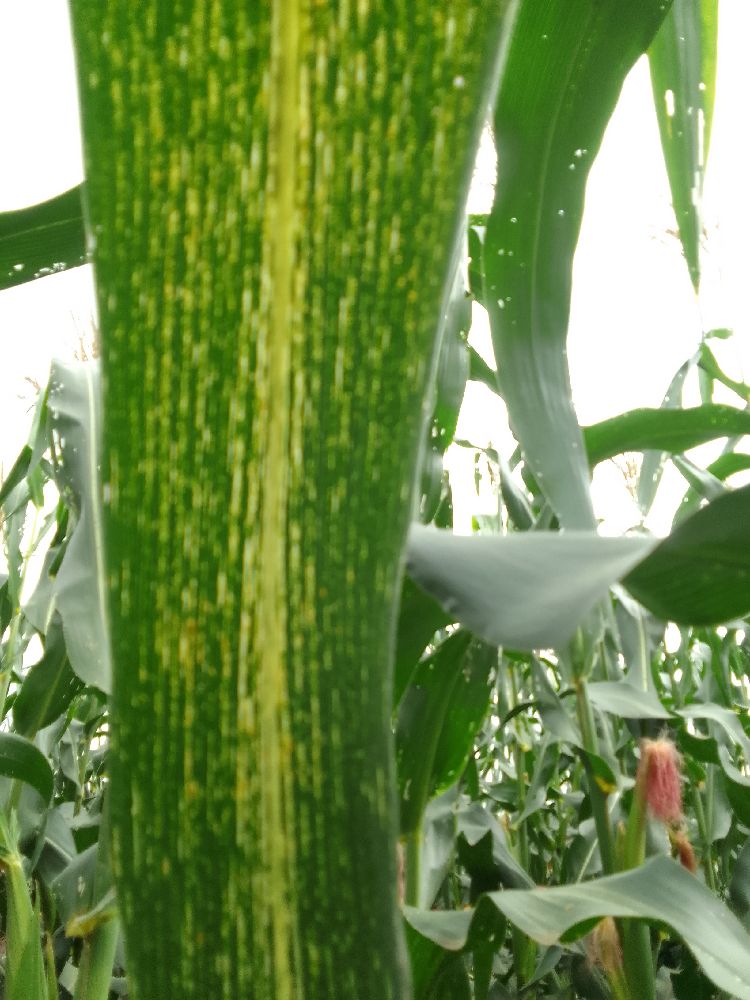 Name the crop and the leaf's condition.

maize, maize streak virus
